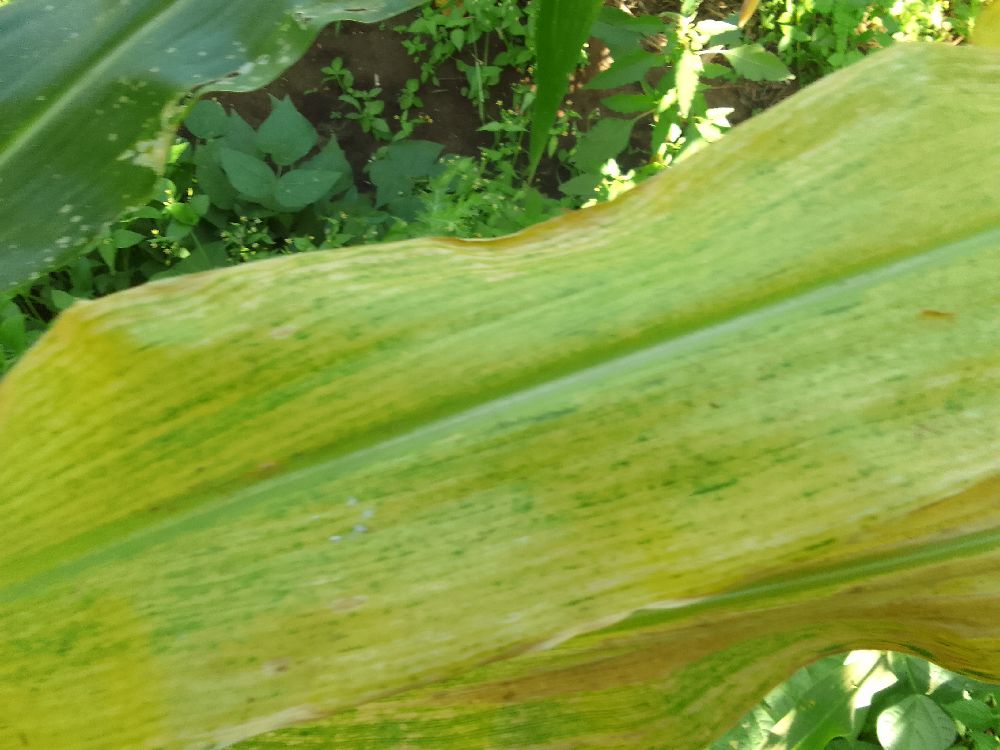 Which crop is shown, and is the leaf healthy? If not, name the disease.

maize, maize lethal necrosis
